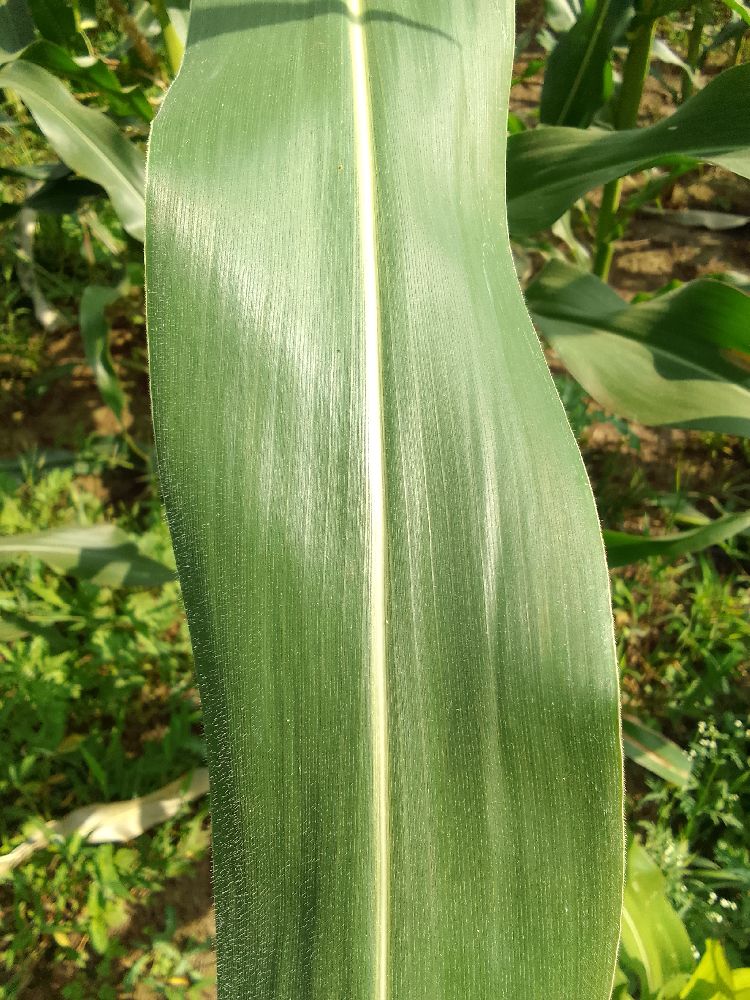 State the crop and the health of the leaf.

maize, healthy
